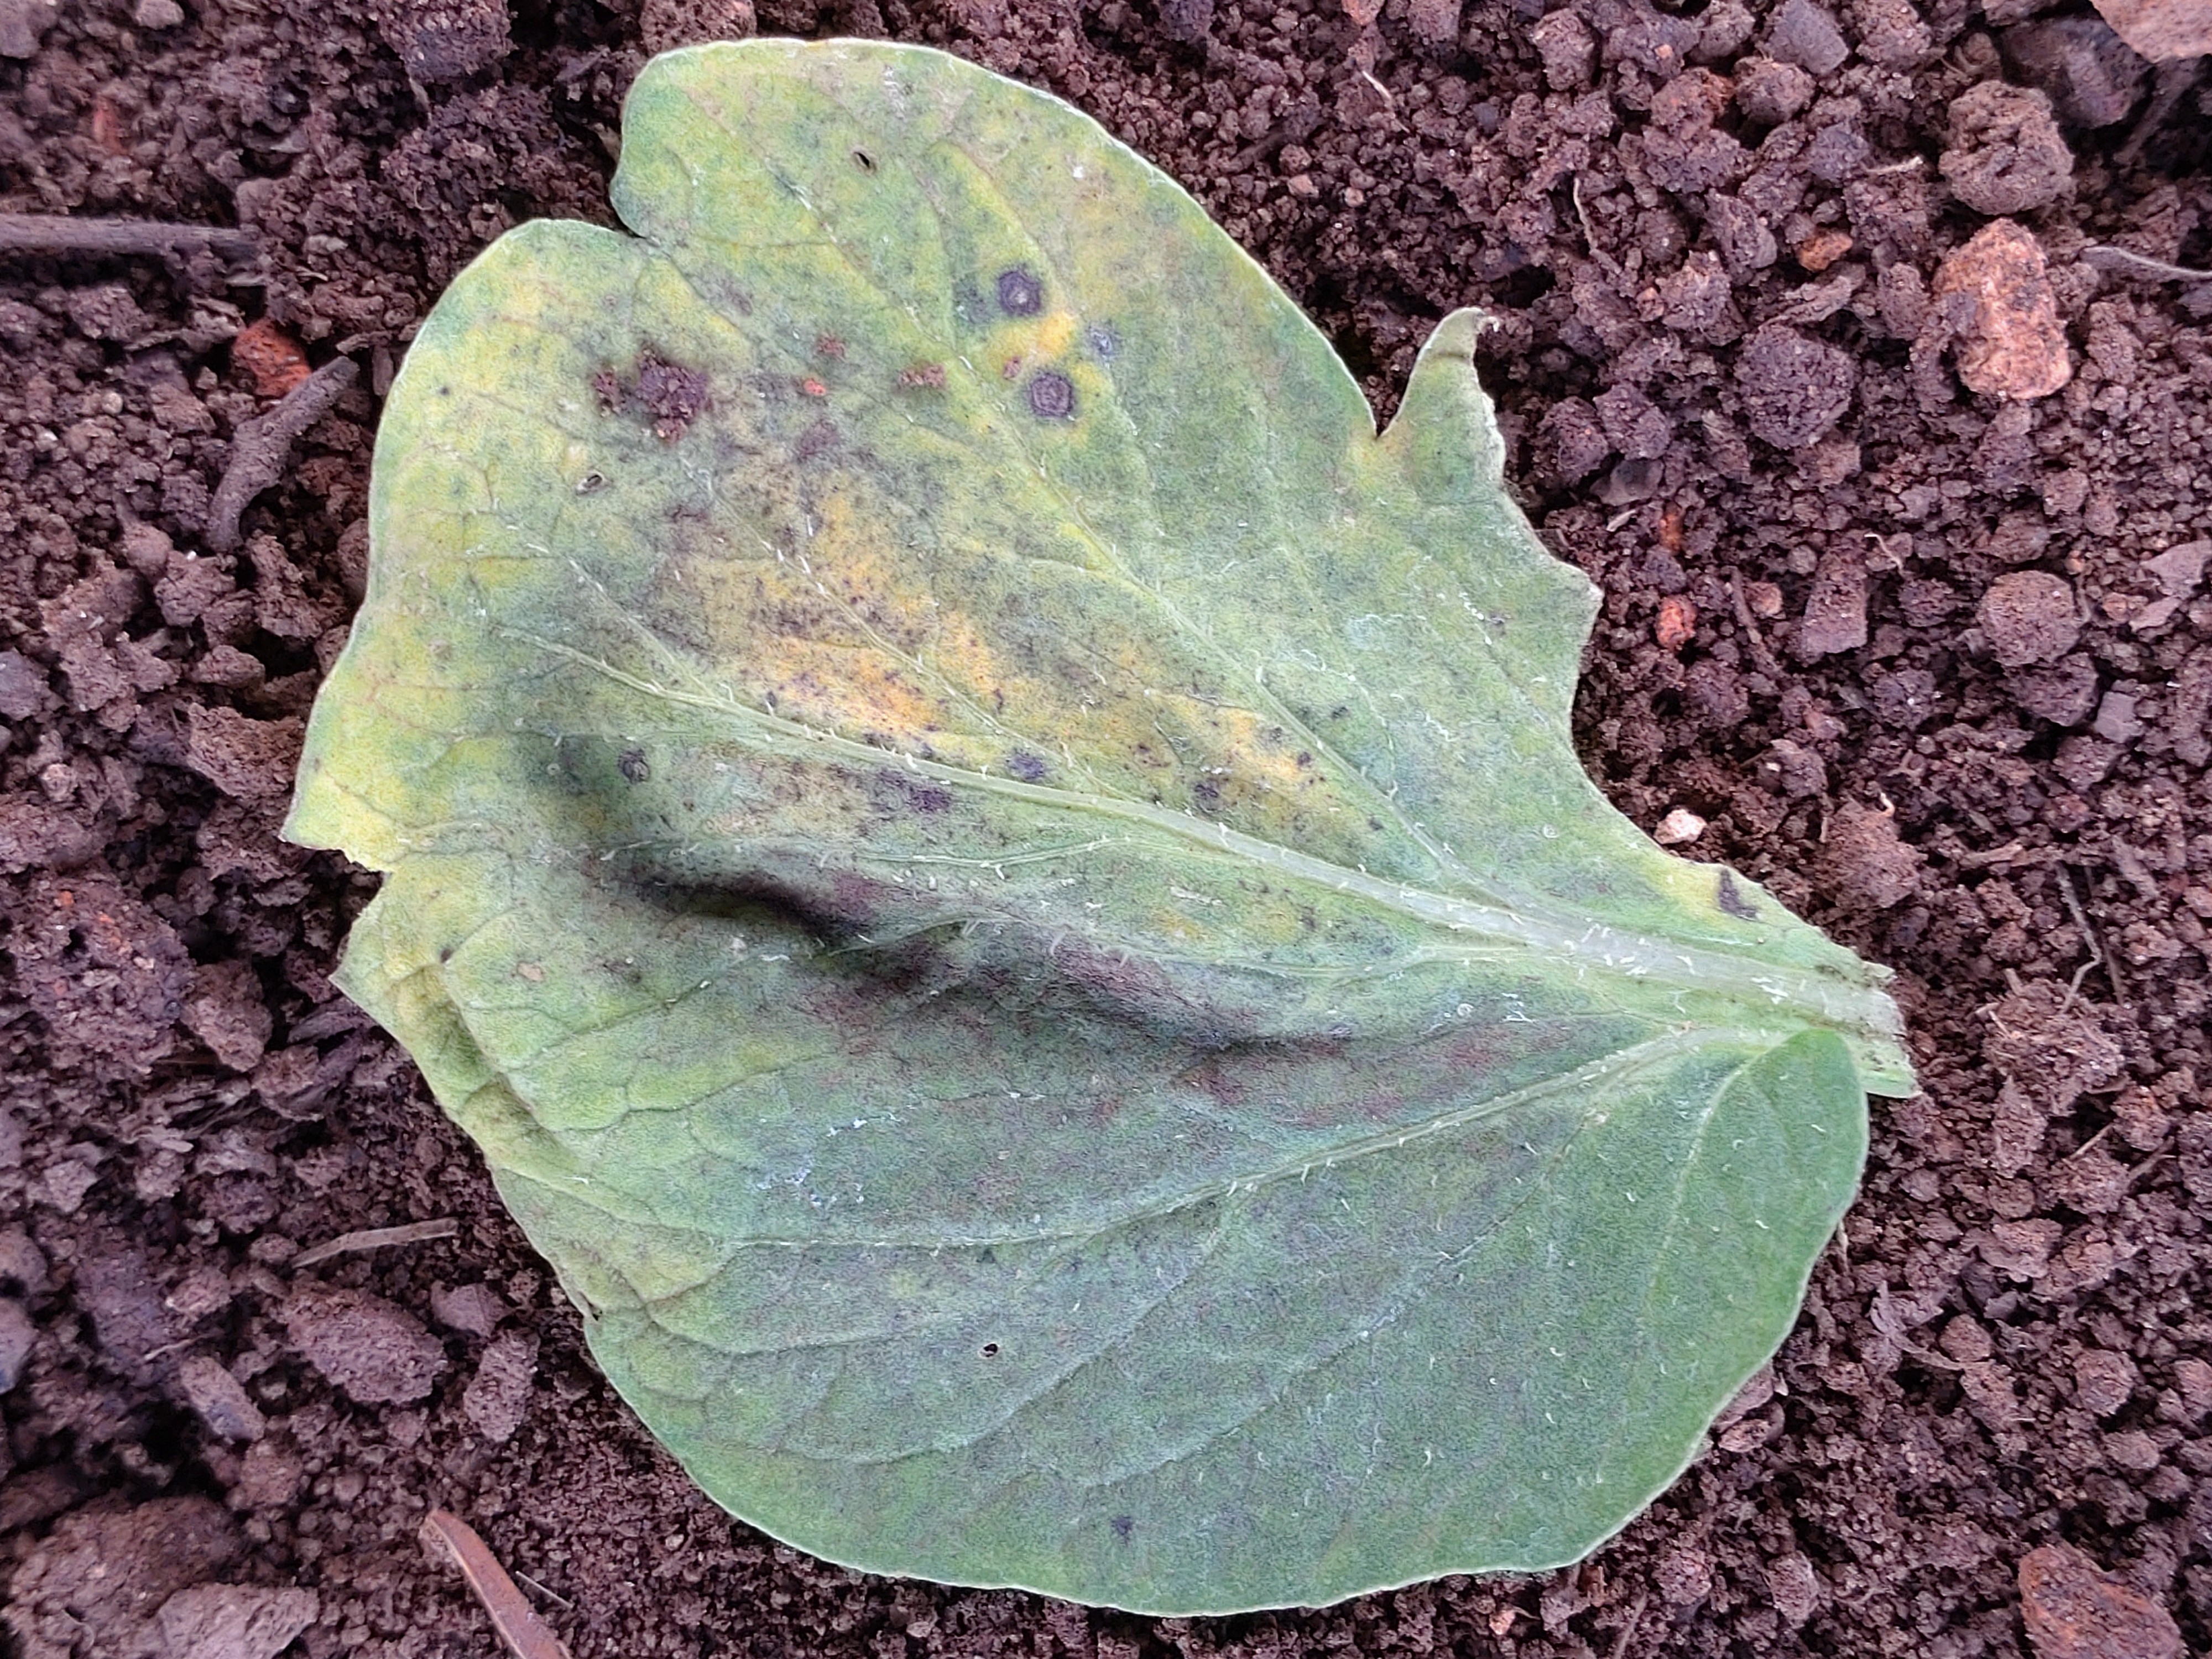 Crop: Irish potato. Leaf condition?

late blight
